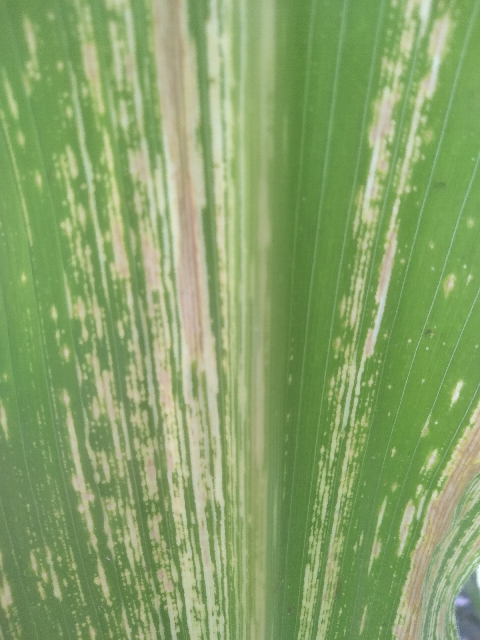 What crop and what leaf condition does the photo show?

maize, maize streak virus
